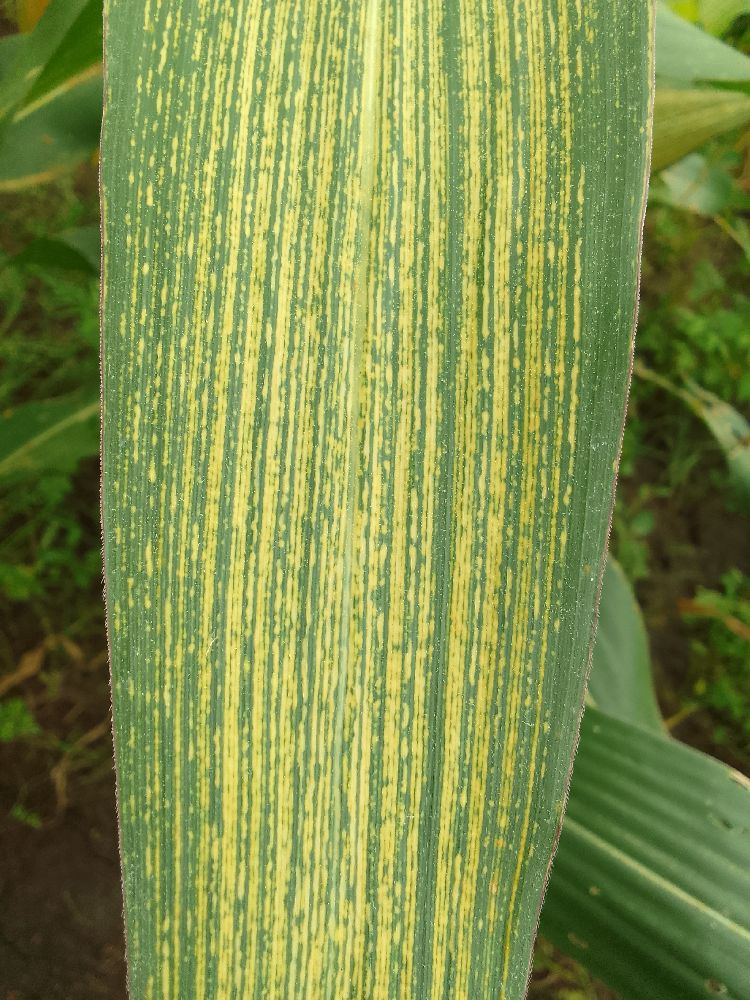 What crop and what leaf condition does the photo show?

maize, maize streak virus
